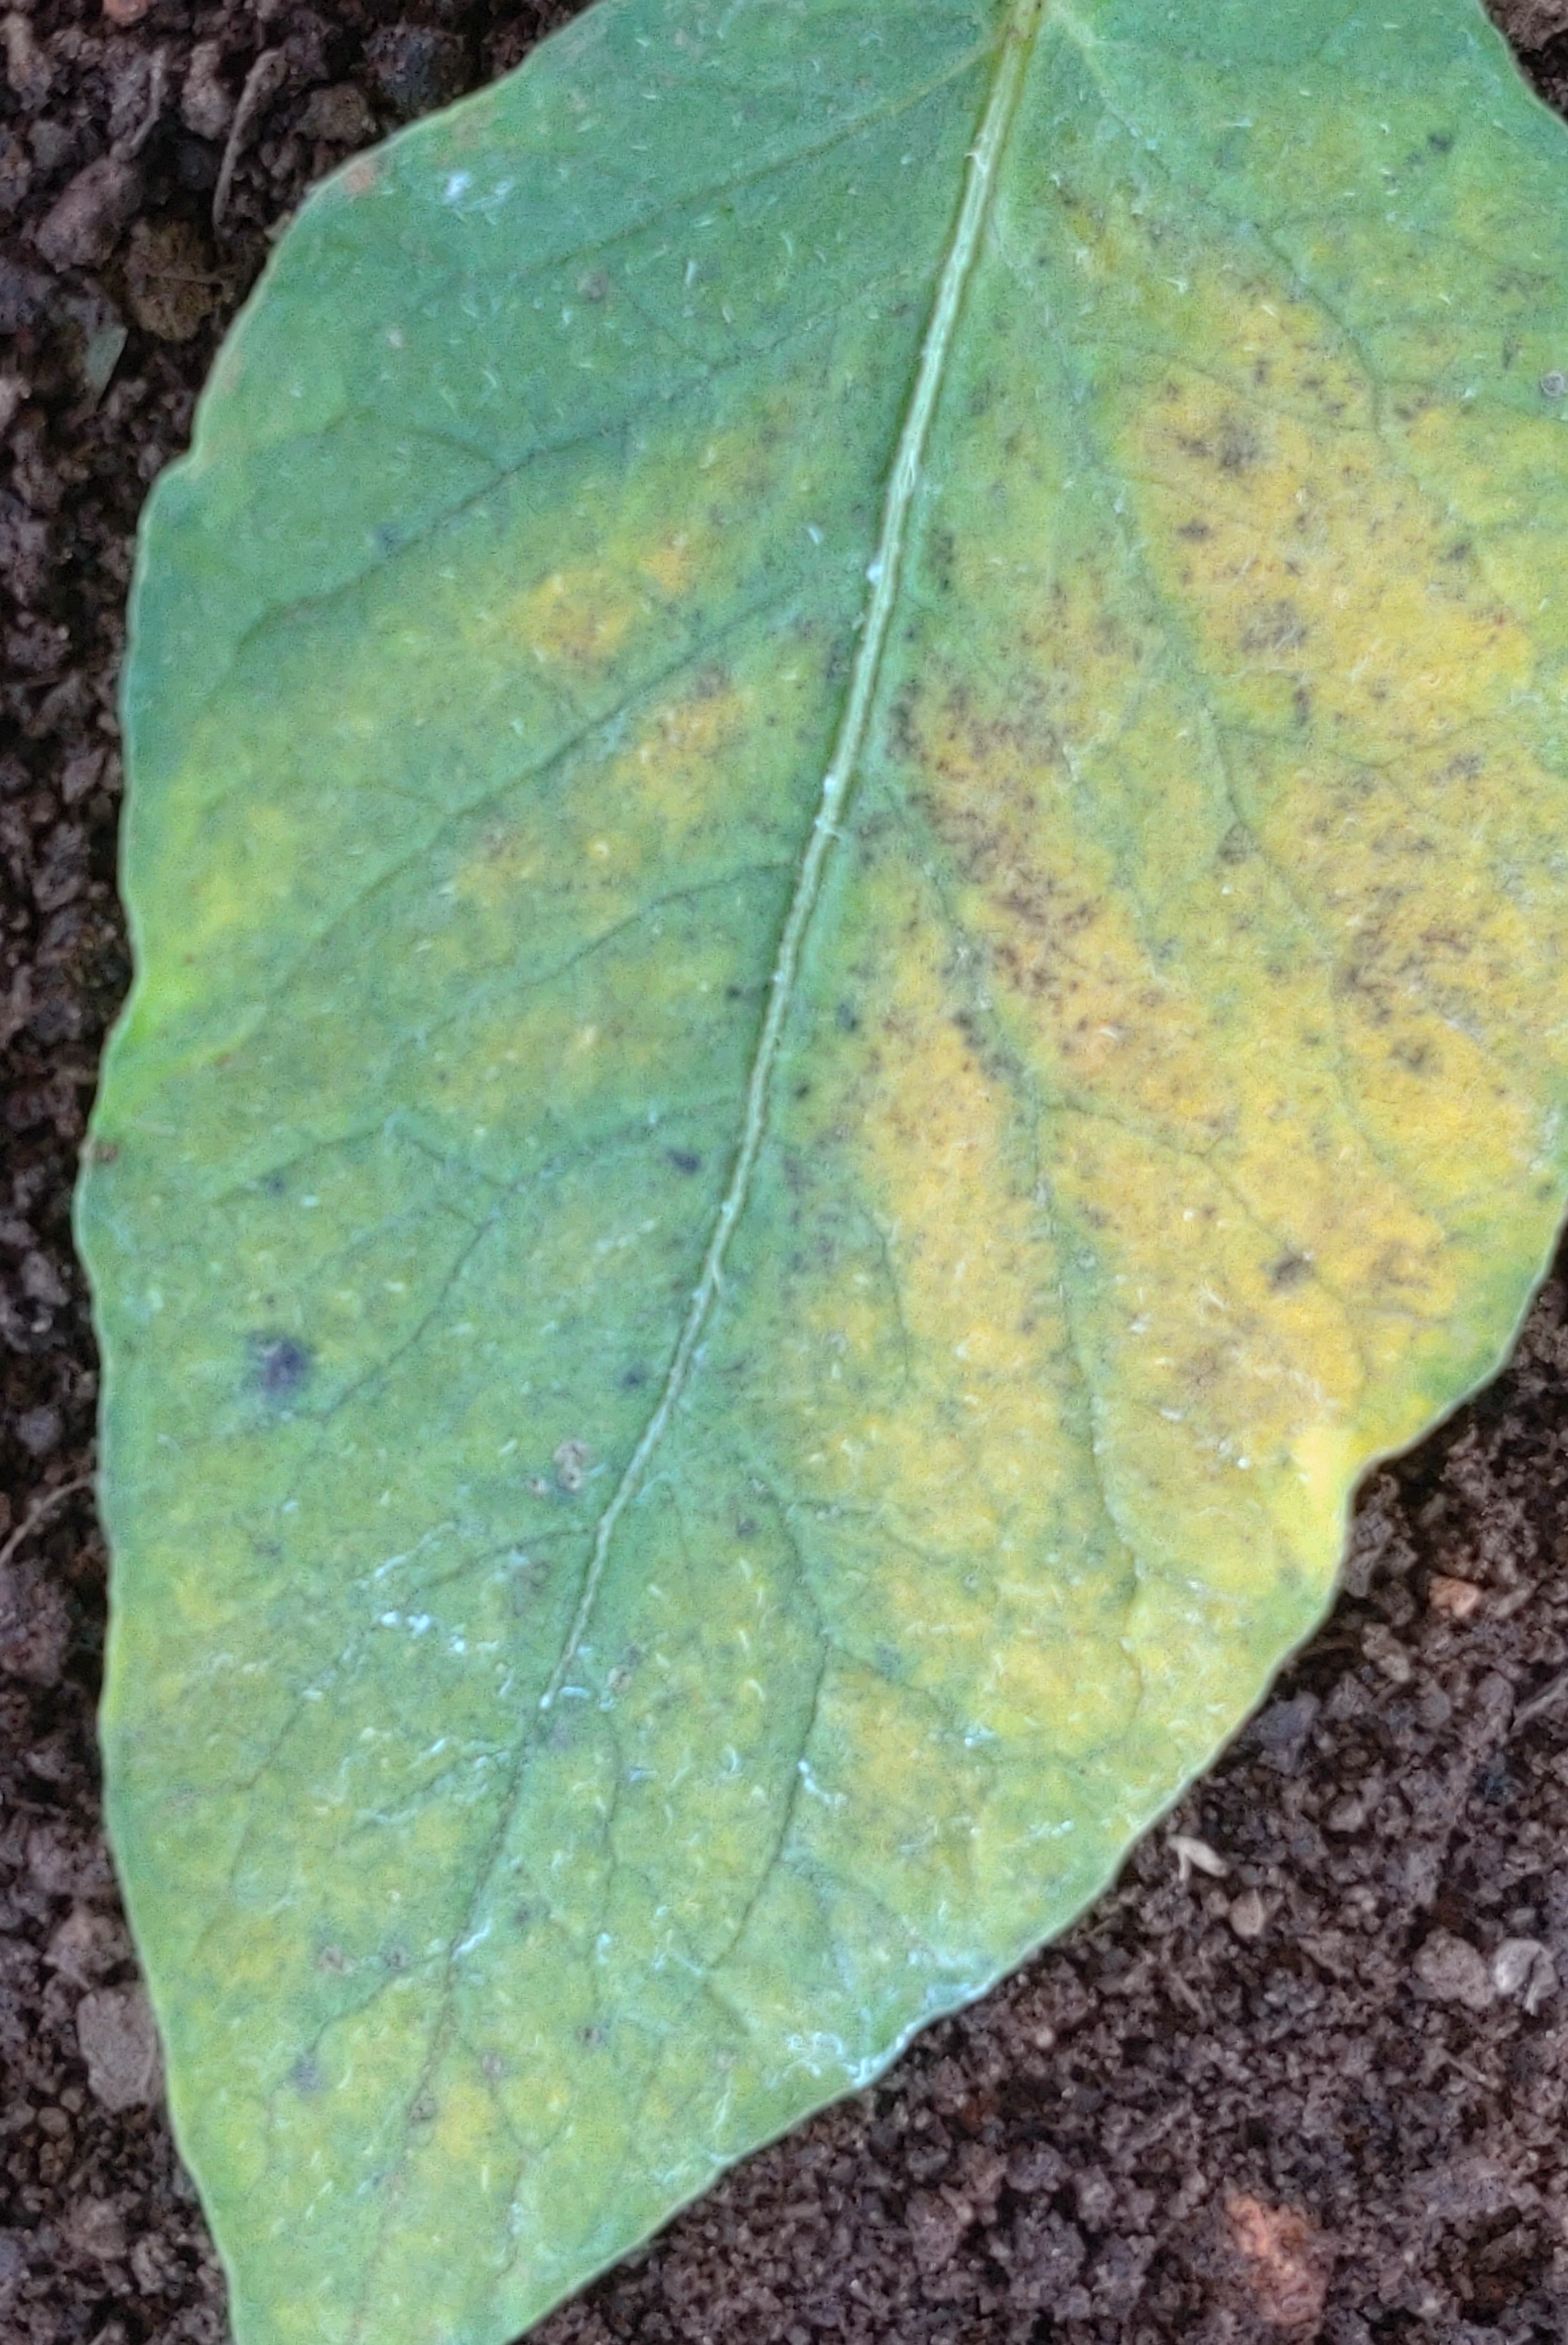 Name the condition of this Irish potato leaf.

late blight
